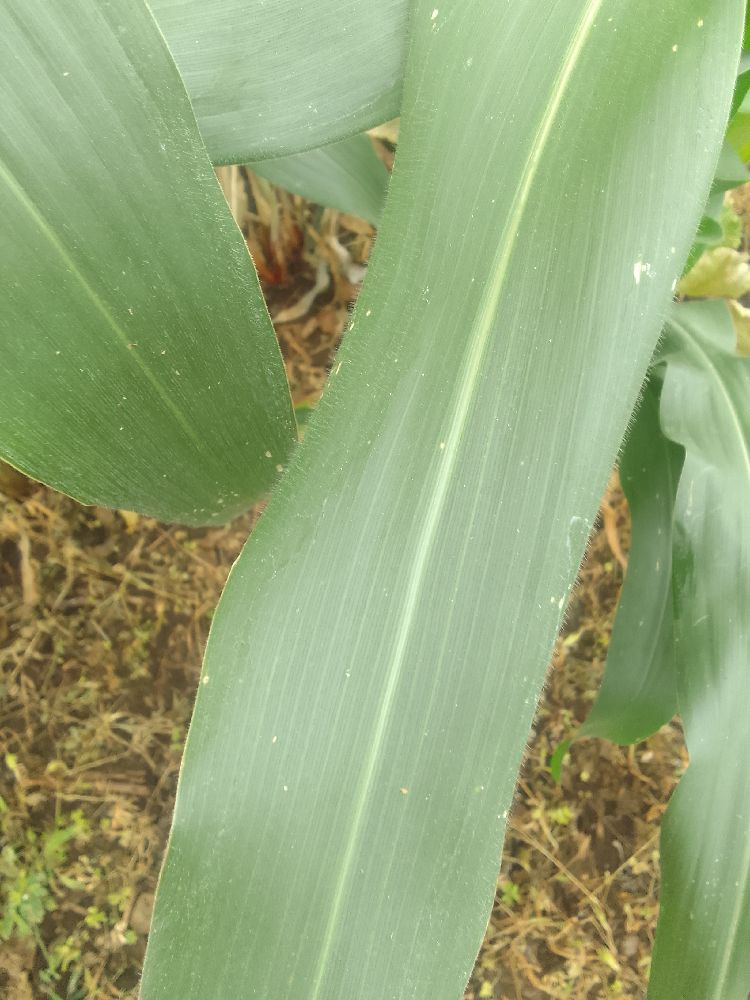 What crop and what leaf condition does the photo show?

maize, healthy
